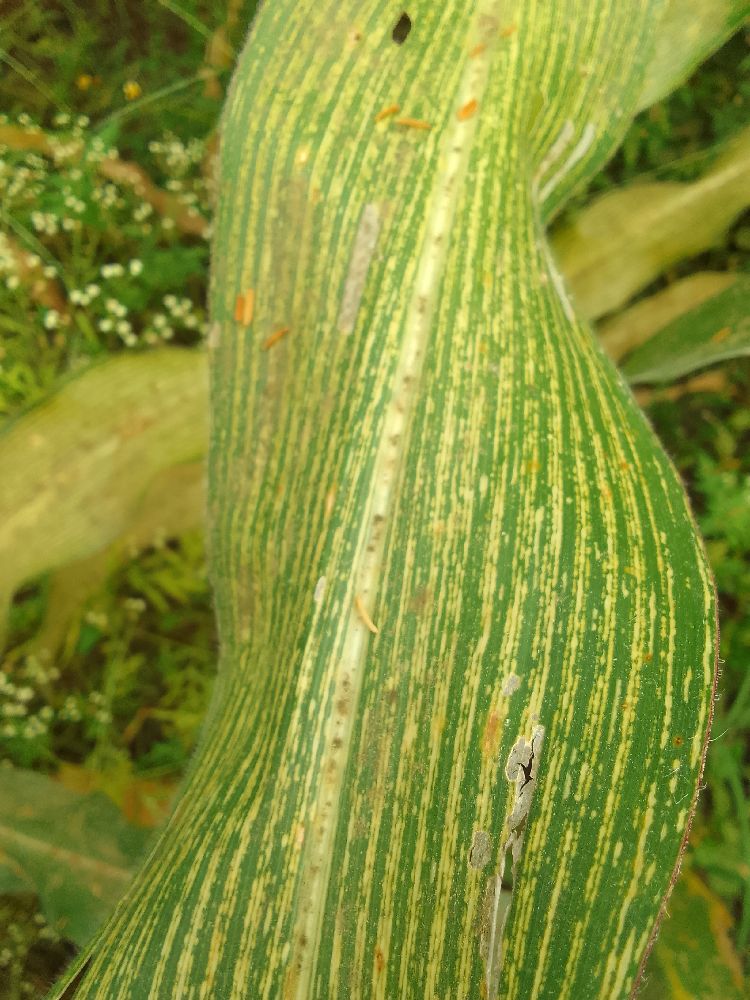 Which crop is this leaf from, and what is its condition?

maize, maize streak virus
